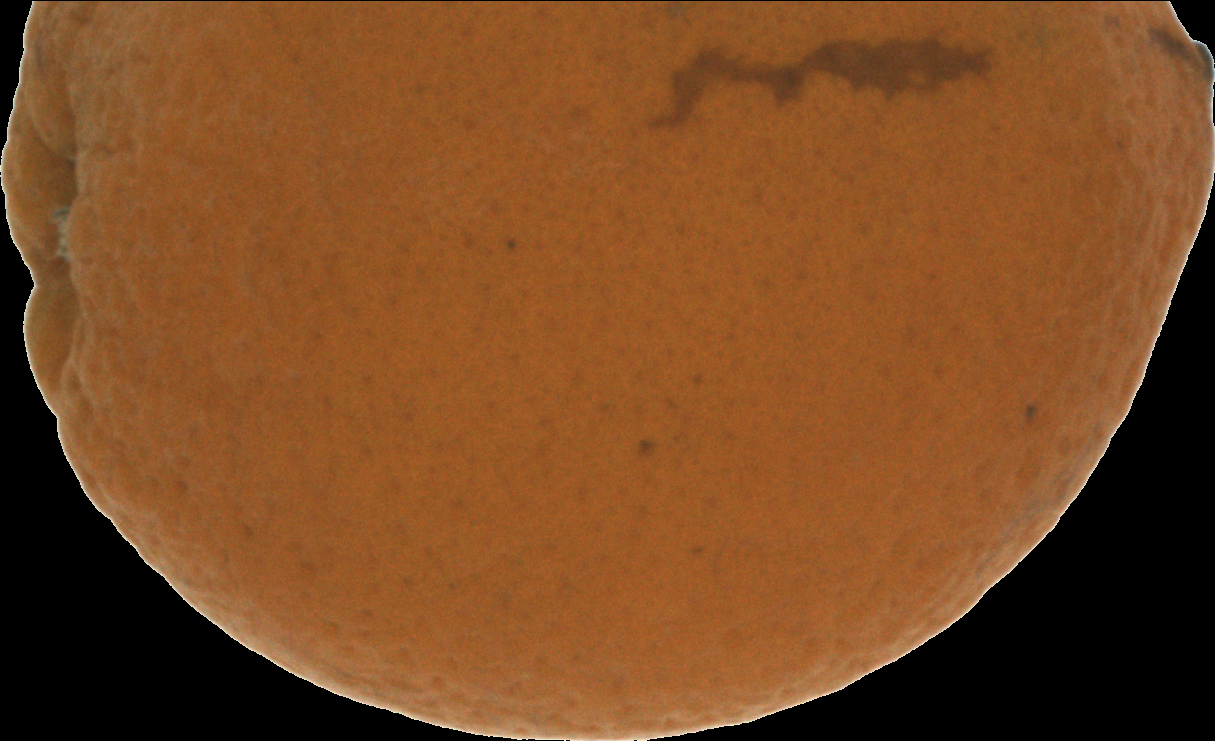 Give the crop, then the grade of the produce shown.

orange, bad
